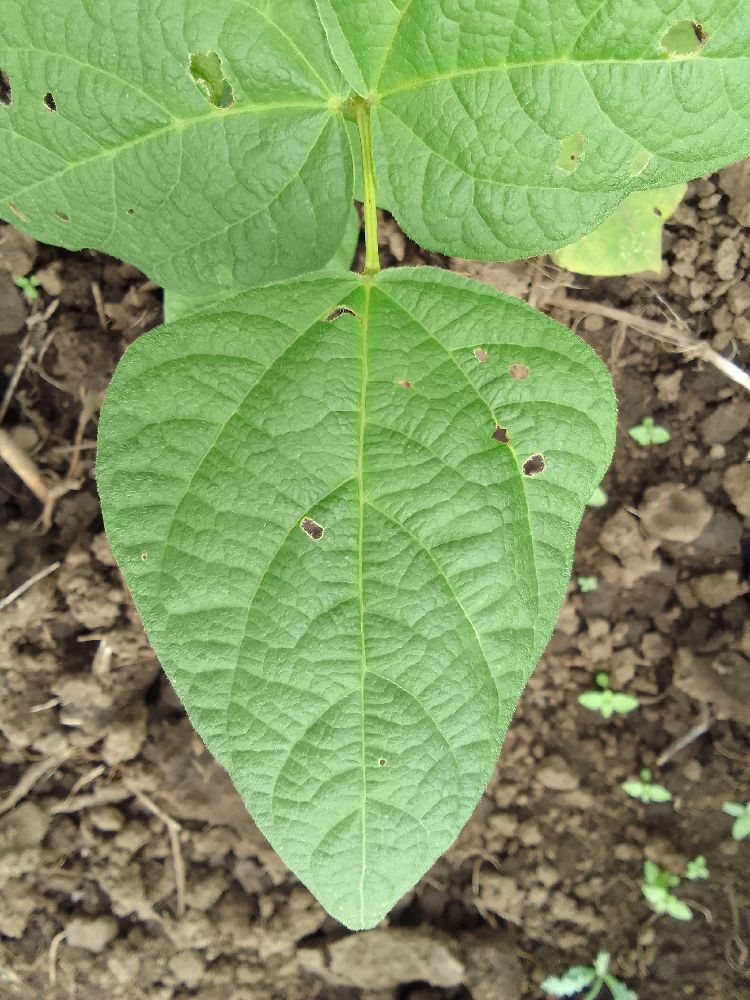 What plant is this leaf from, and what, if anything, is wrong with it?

common bean, healthy
